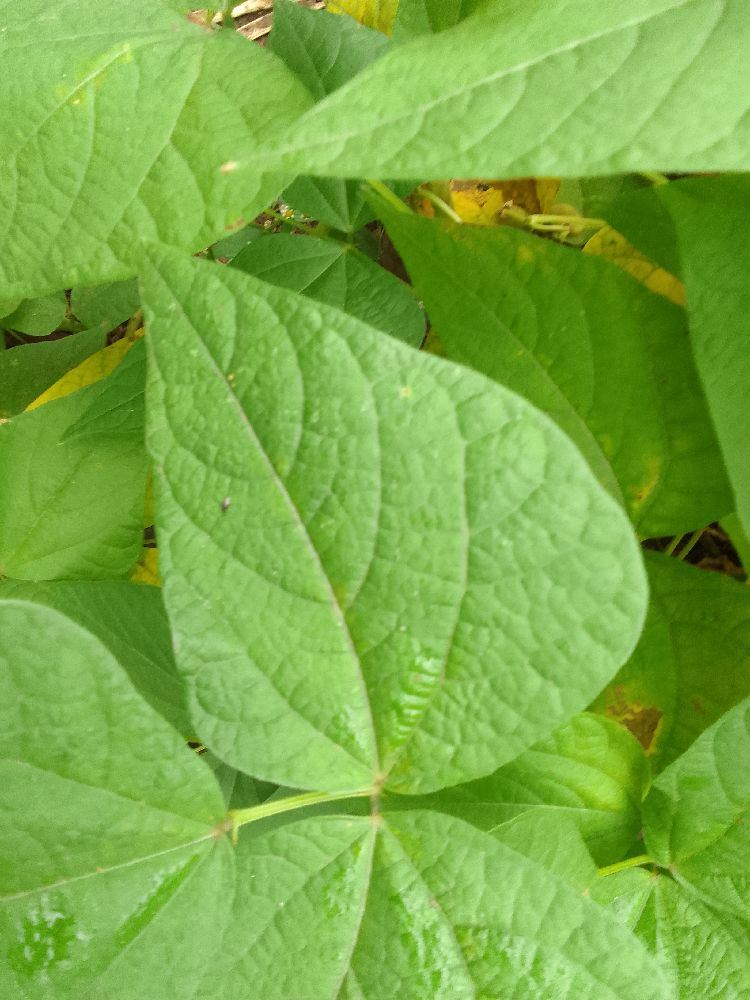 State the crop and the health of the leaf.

common bean, healthy
